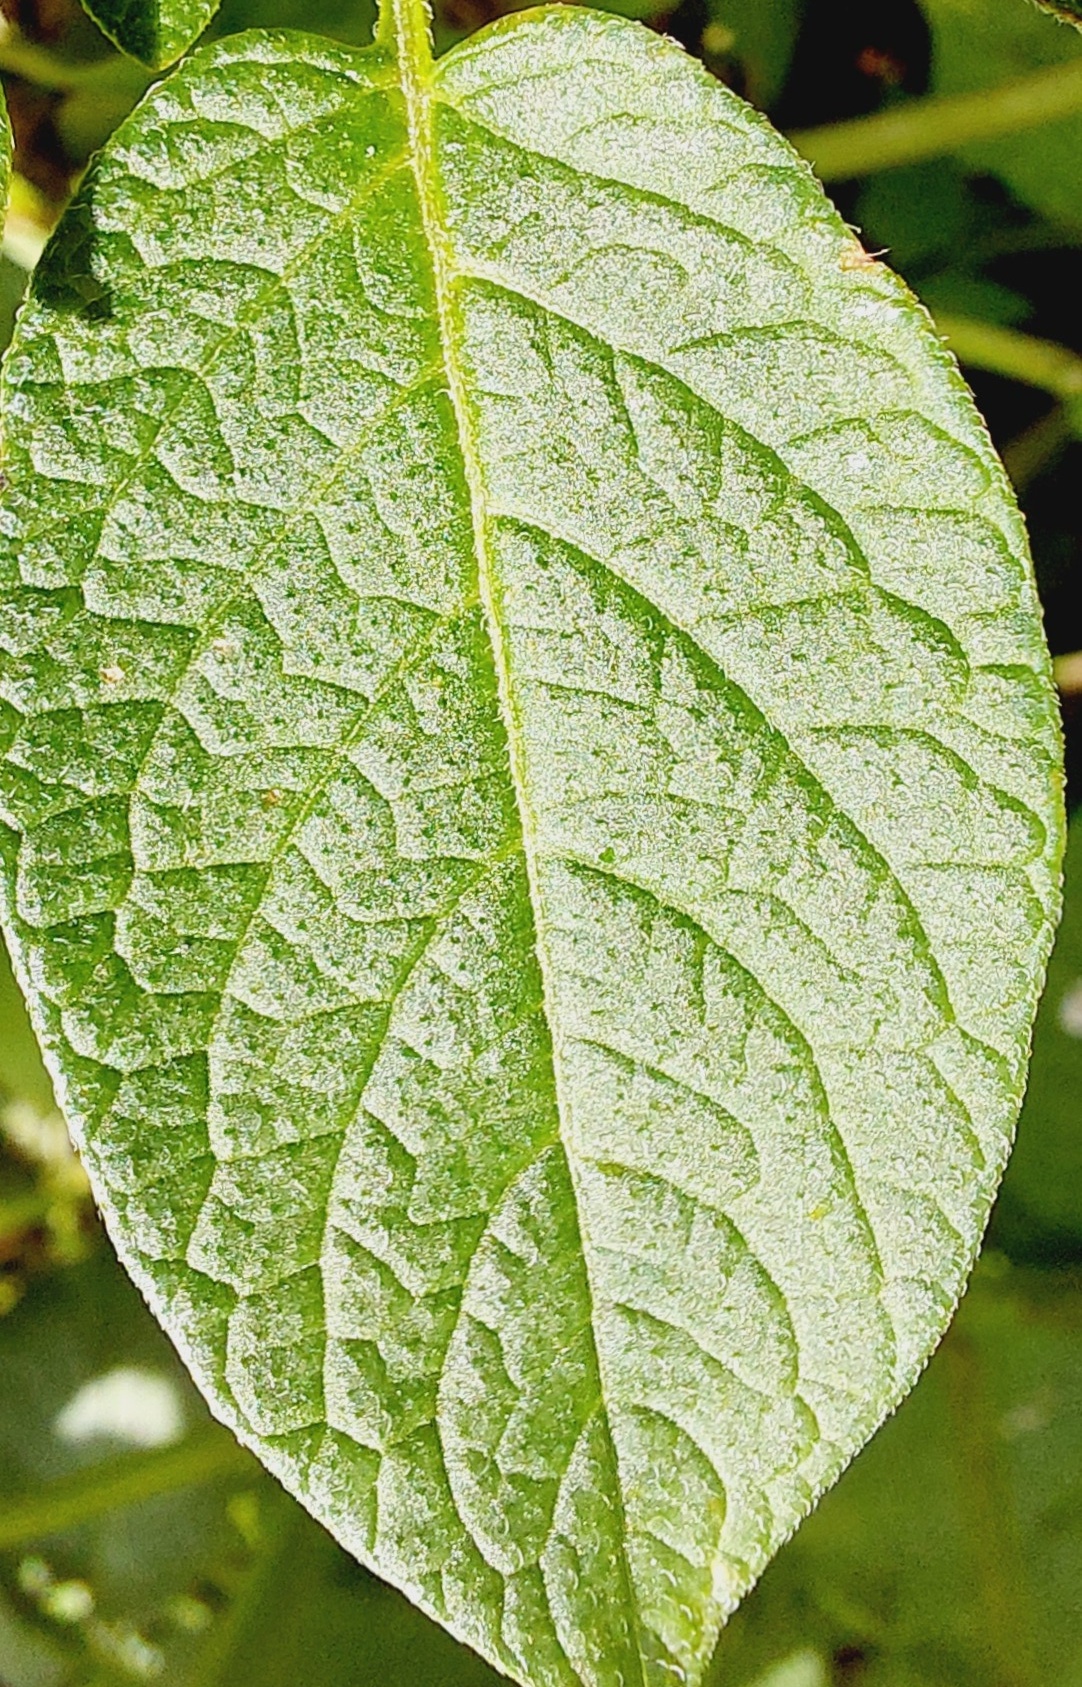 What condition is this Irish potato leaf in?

healthy
